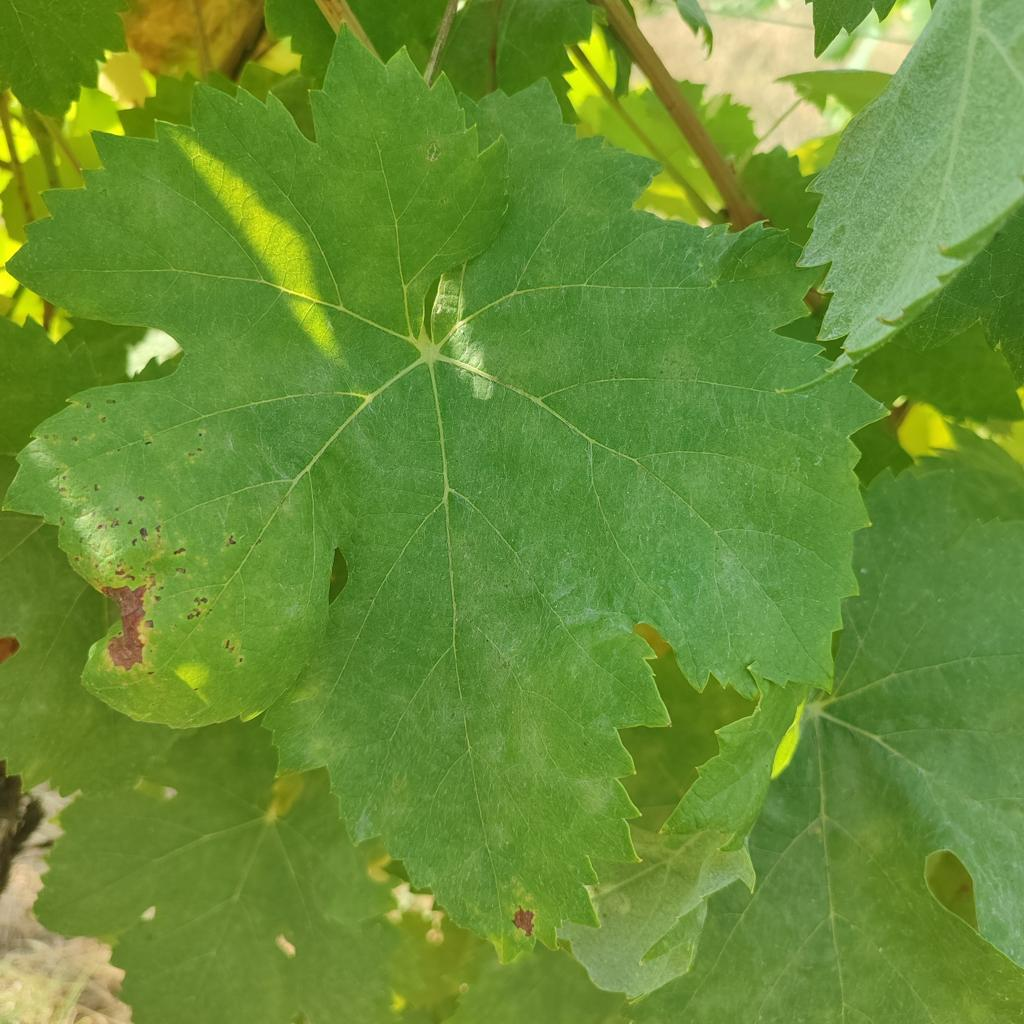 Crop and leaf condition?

grapevine, powdery mildew
